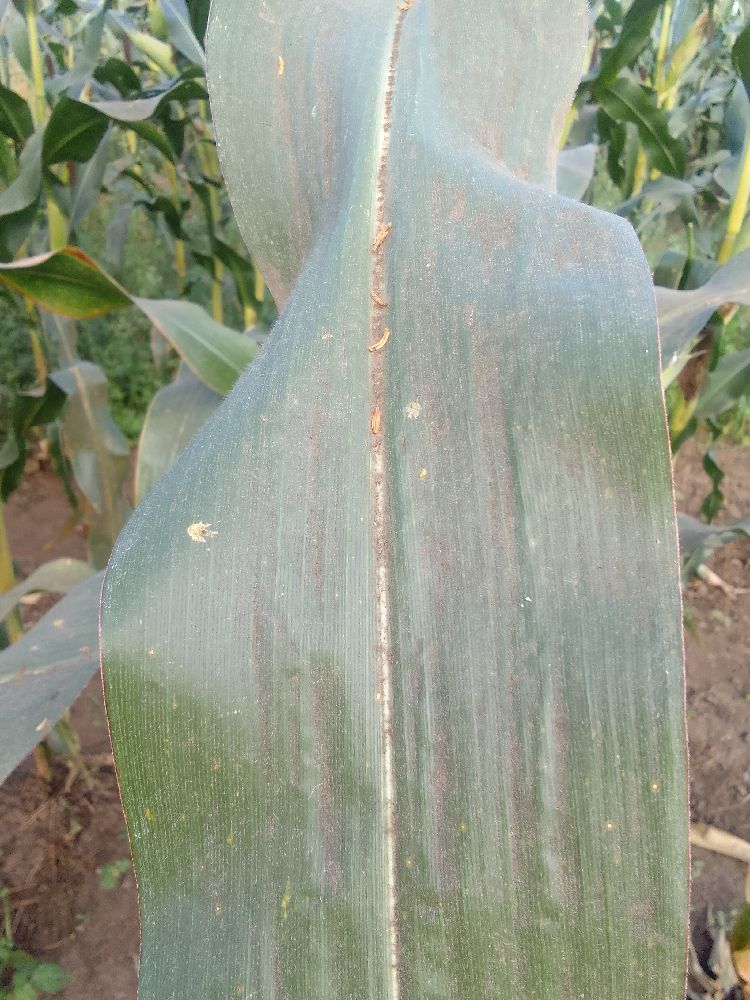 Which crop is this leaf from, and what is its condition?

maize, healthy
